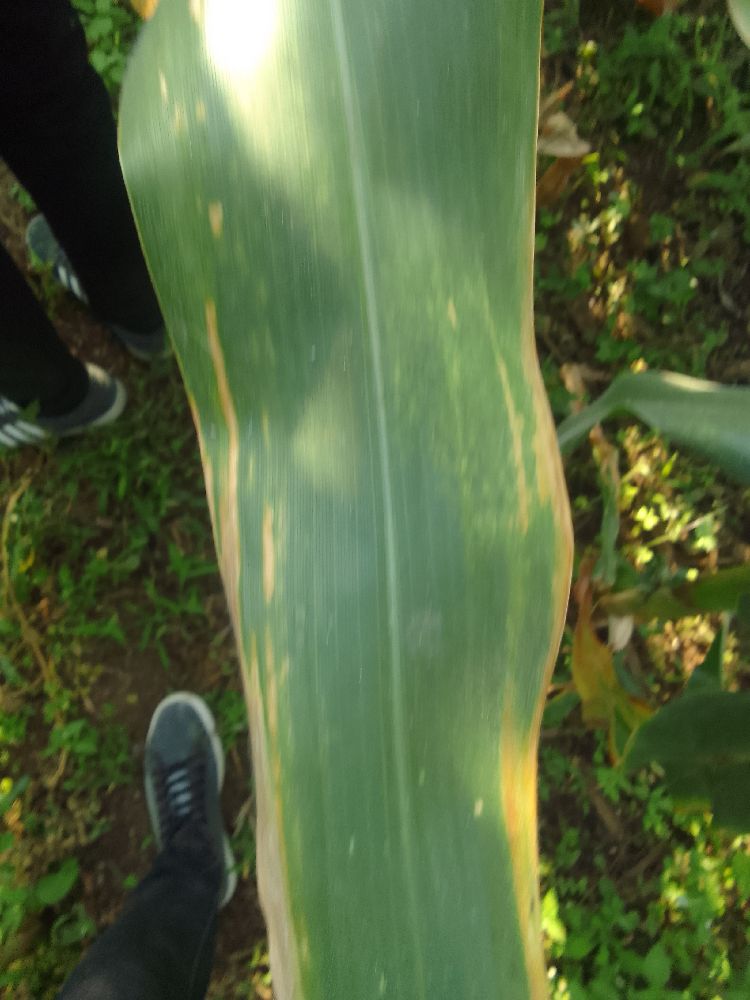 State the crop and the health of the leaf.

maize, maize lethal necrosis
